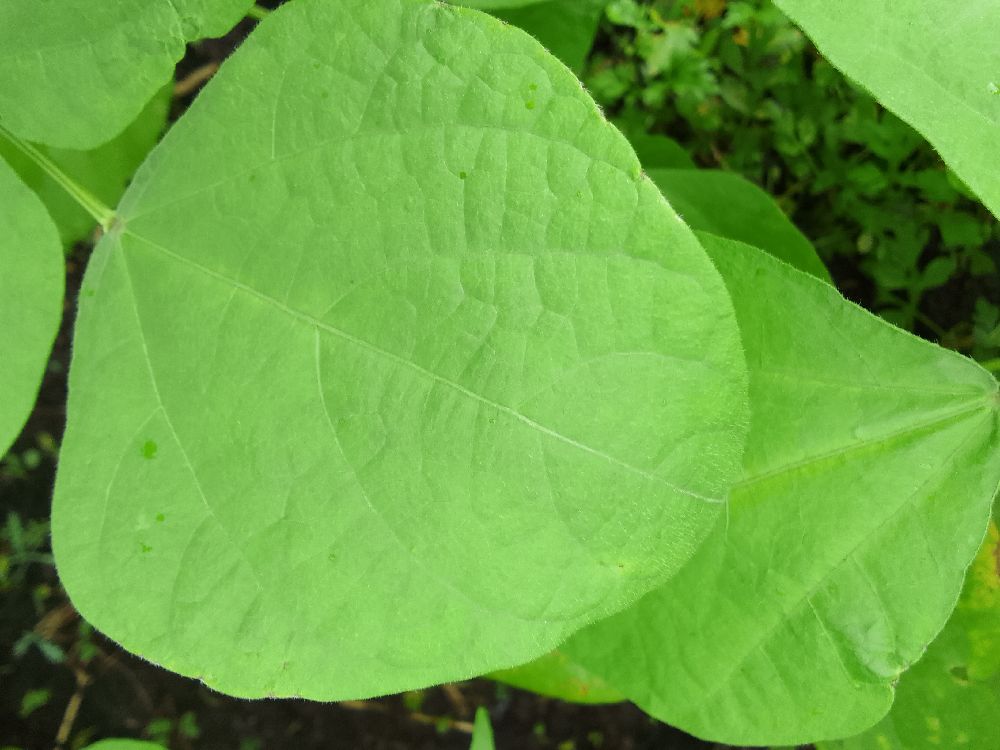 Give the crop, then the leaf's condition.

common bean, healthy
